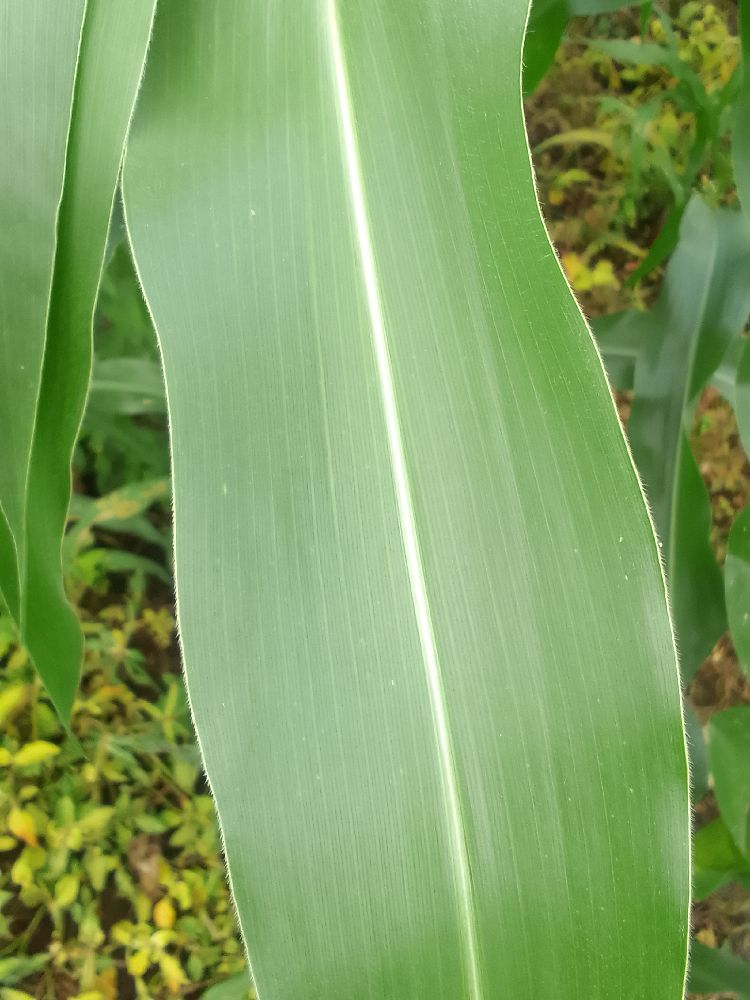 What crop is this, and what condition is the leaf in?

maize, healthy
